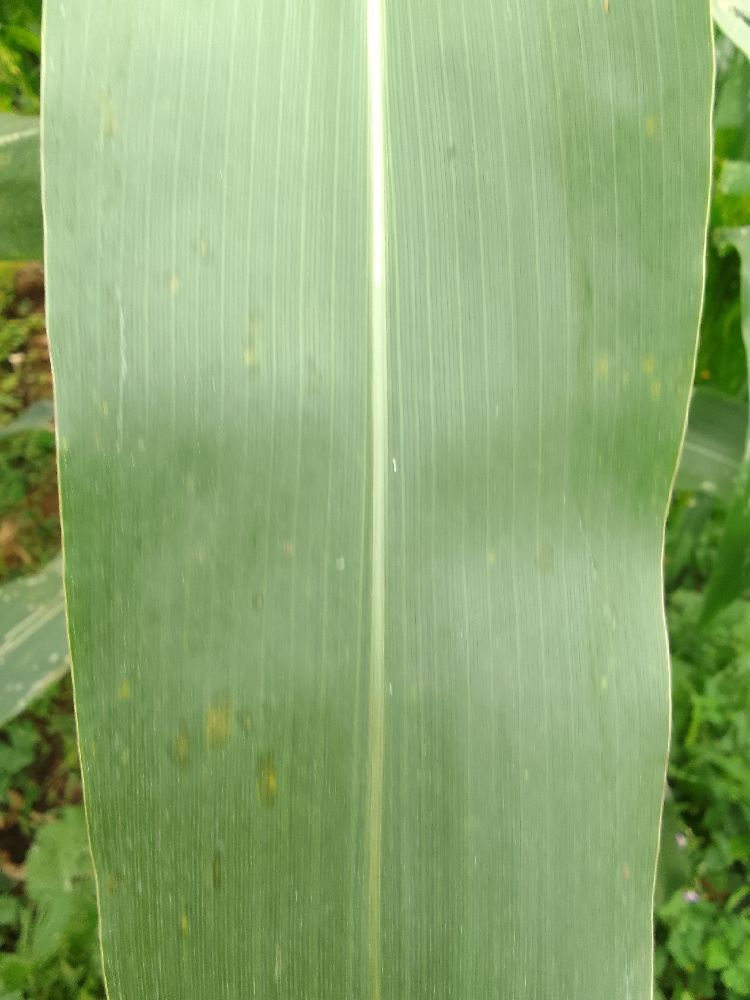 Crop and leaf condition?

maize, healthy
